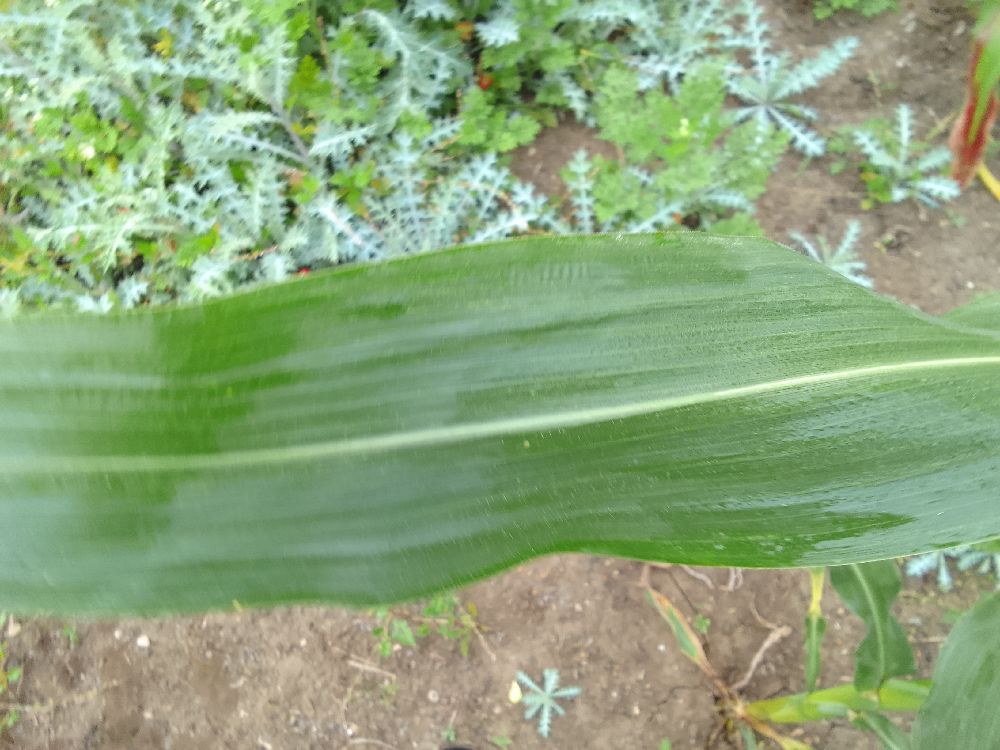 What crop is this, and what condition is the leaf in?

maize, healthy
